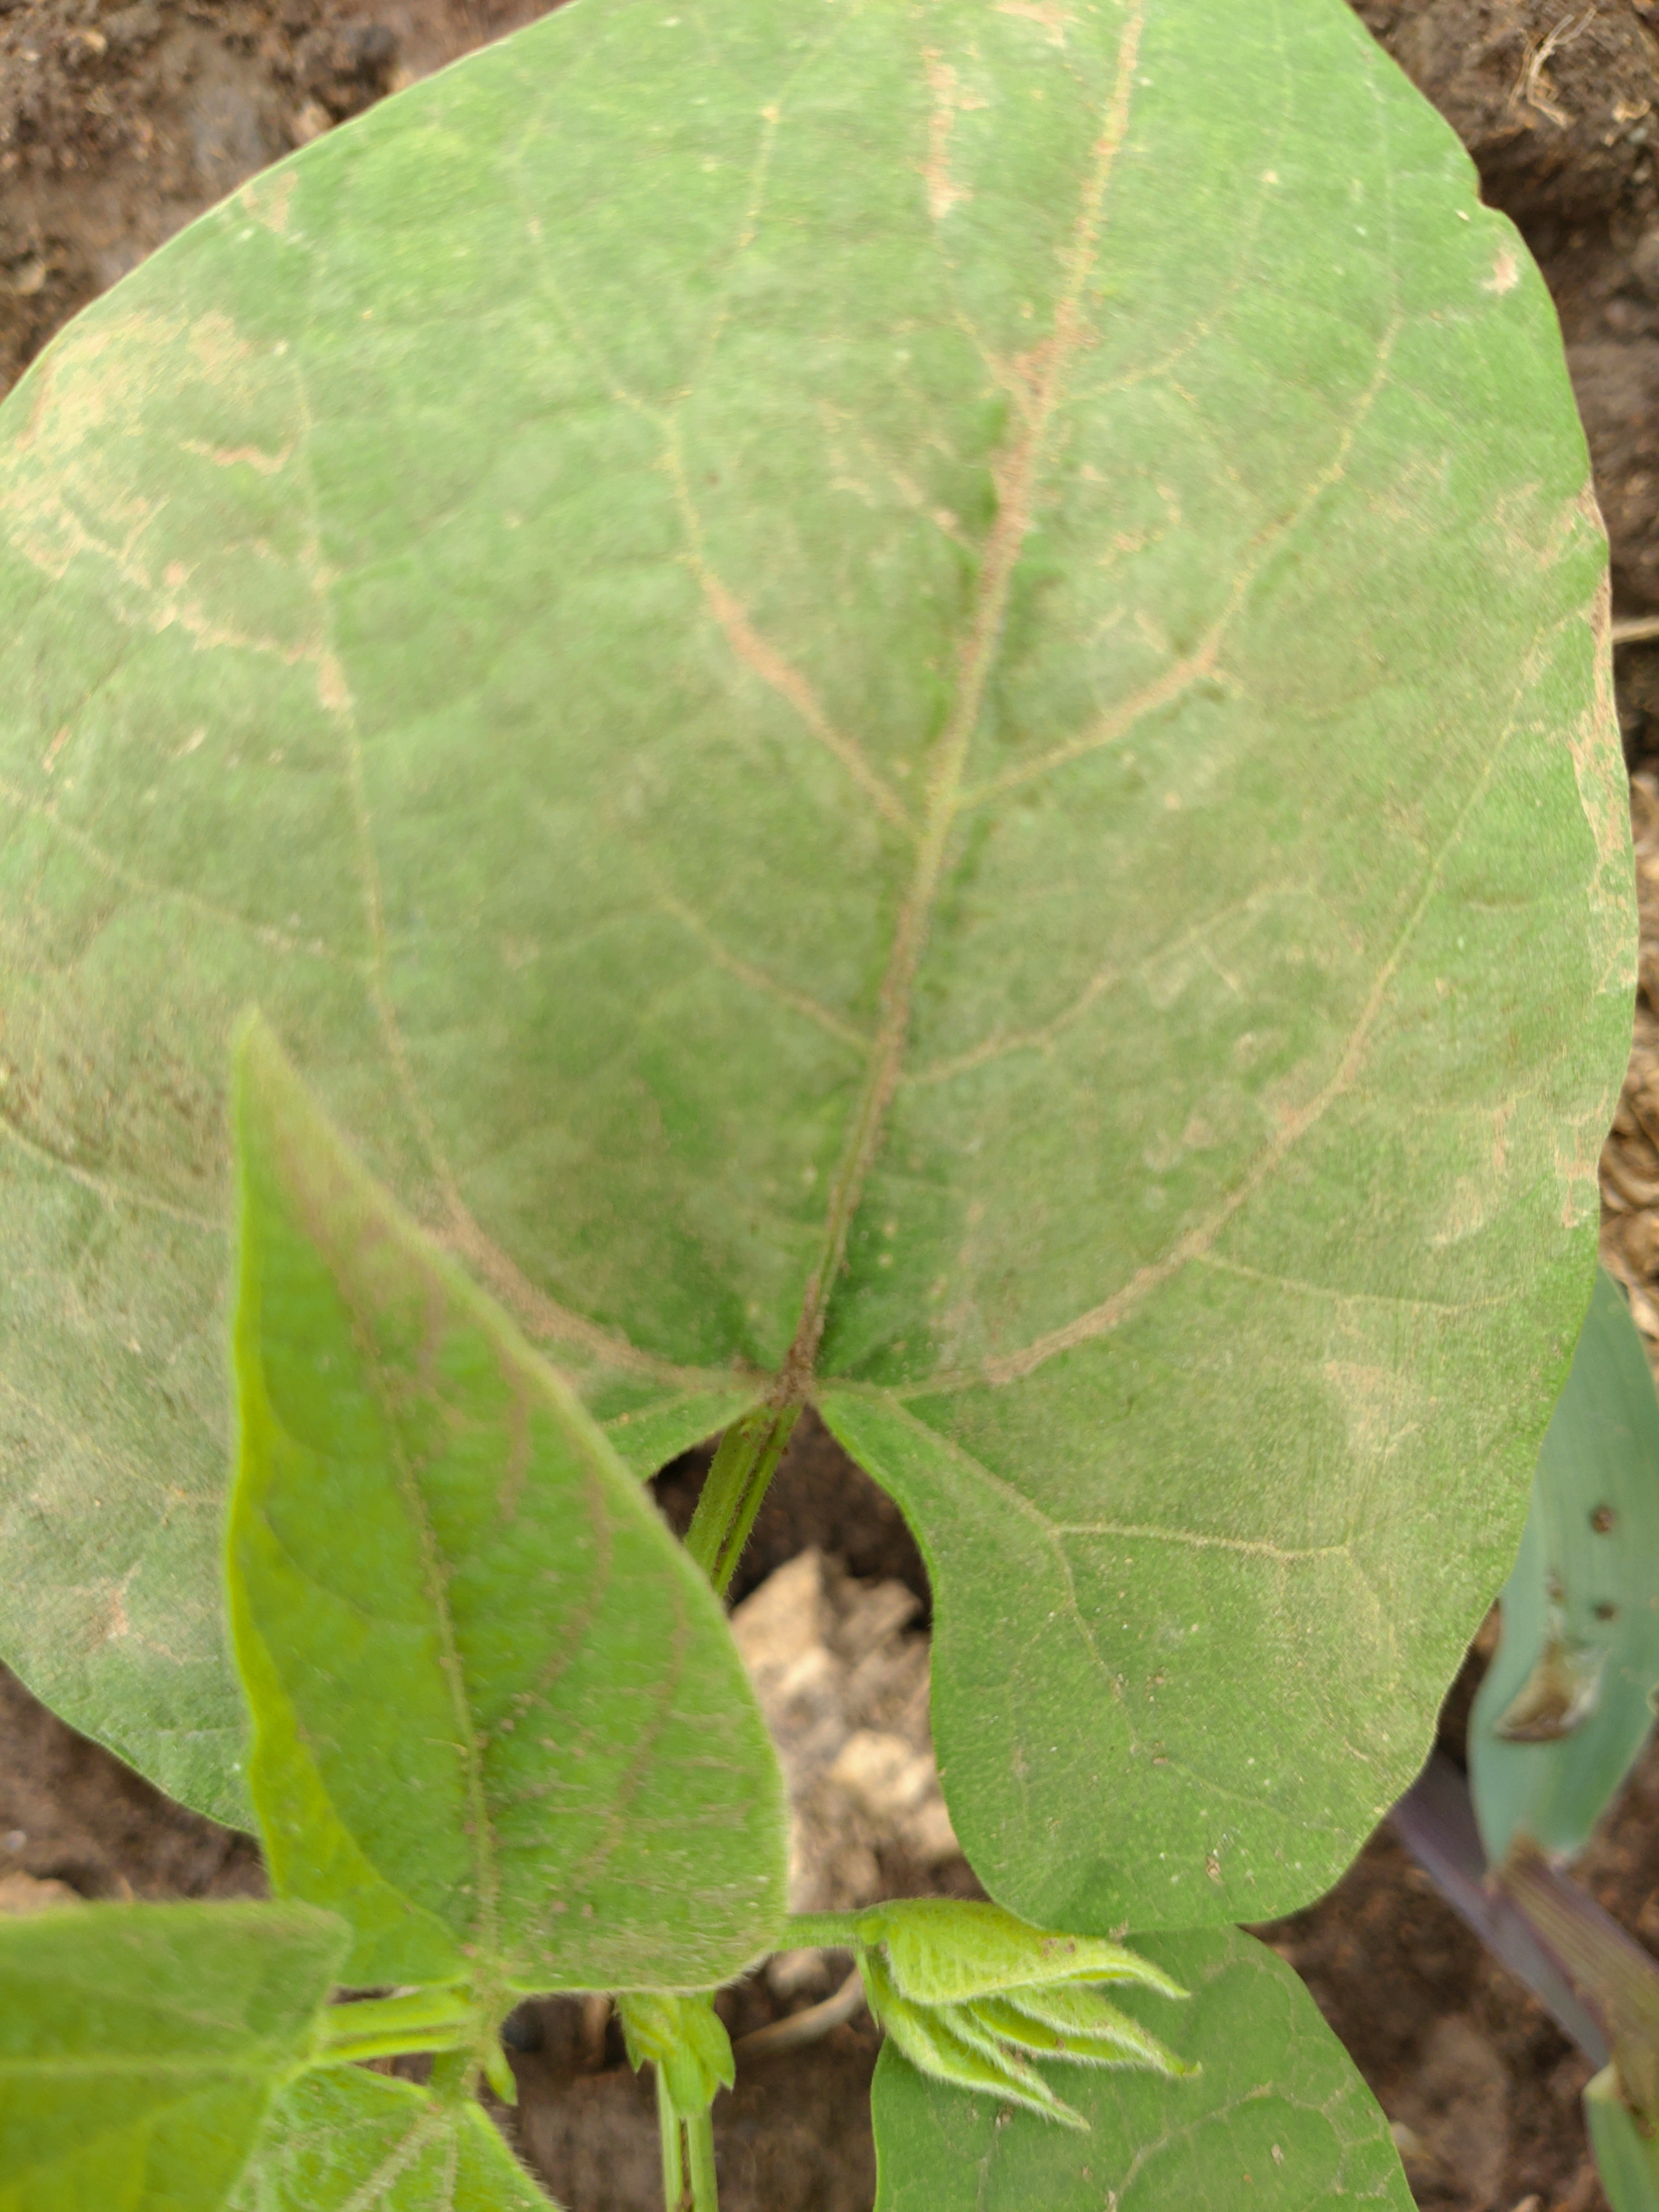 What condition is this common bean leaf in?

healthy
